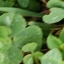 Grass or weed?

unstructured weed
